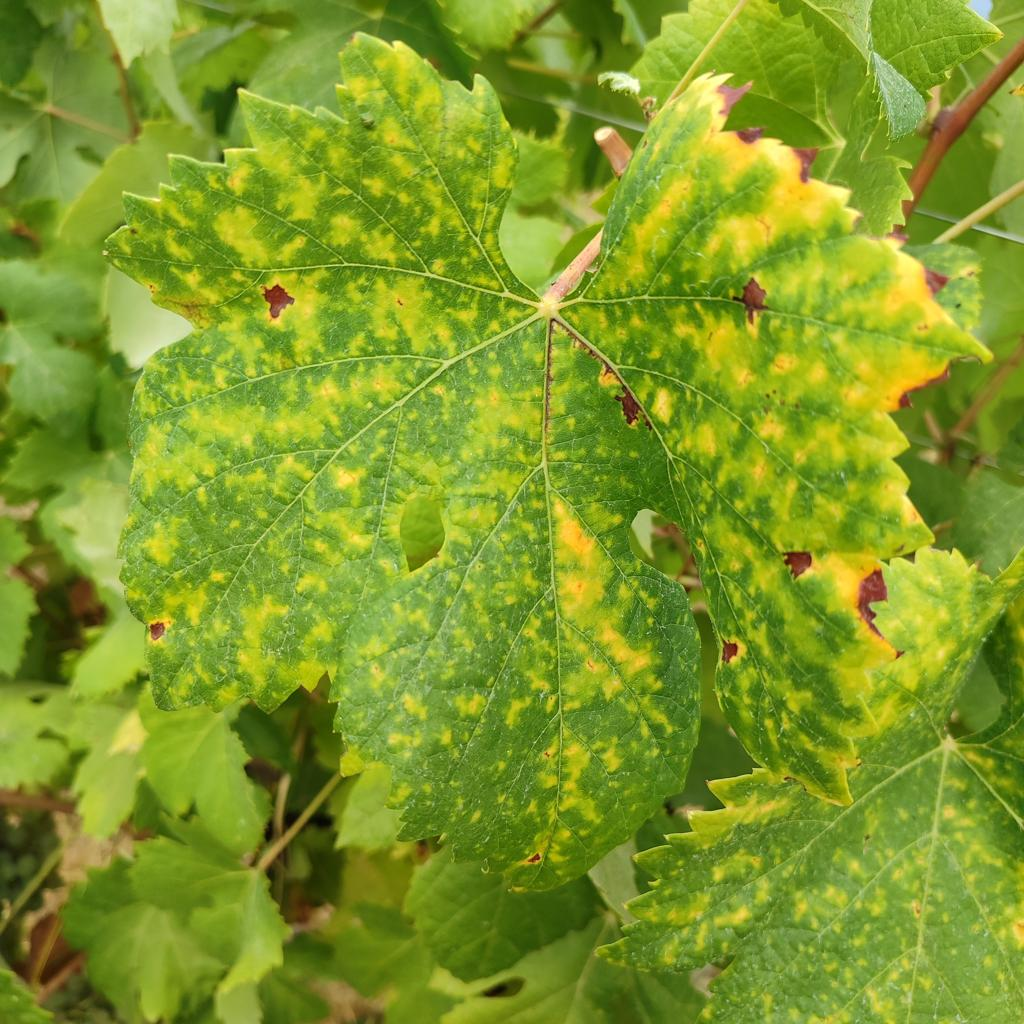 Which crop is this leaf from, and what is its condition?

grapevine, esca complex
